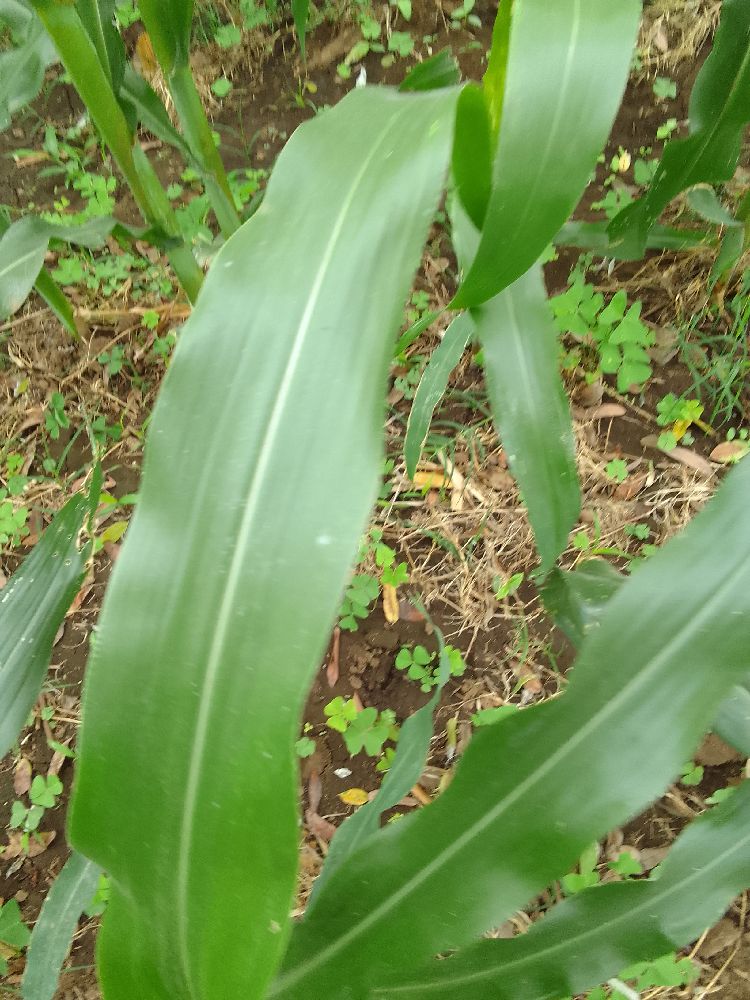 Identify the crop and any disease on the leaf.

maize, healthy
